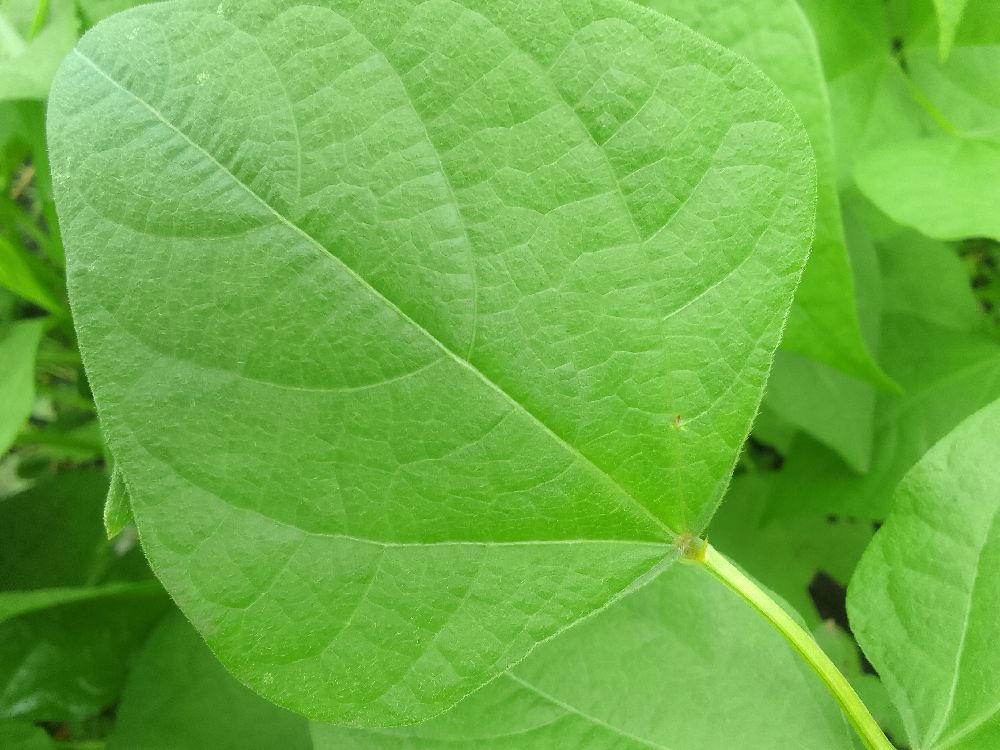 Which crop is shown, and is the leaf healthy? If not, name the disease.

common bean, healthy
